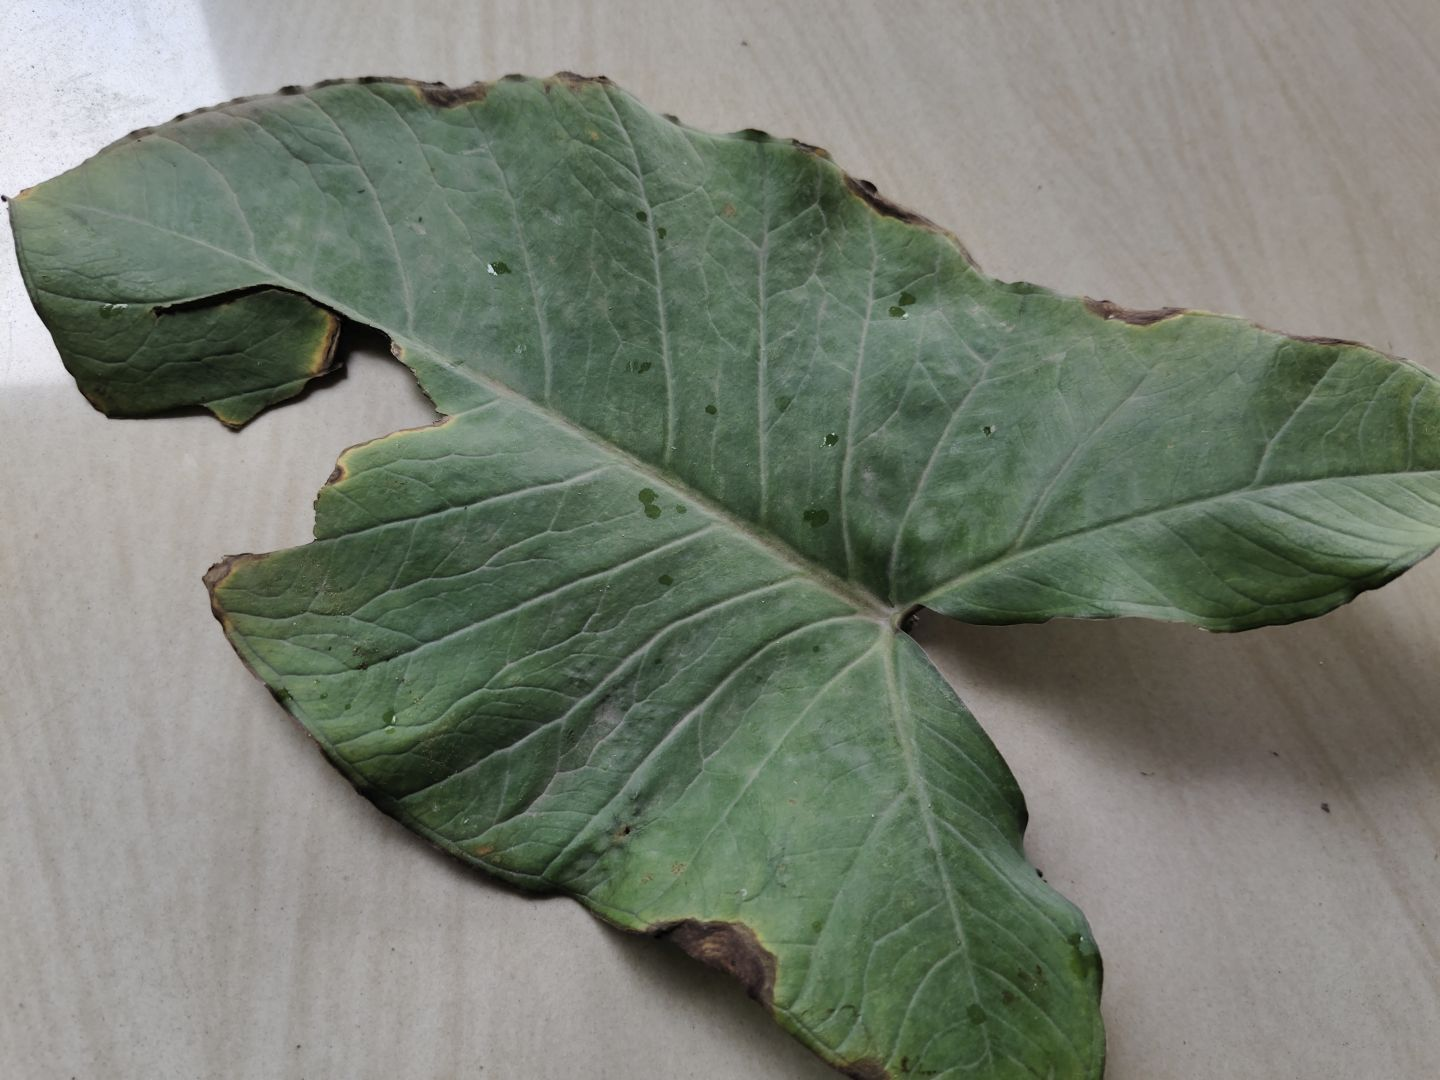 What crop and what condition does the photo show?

taro, leaf blight
